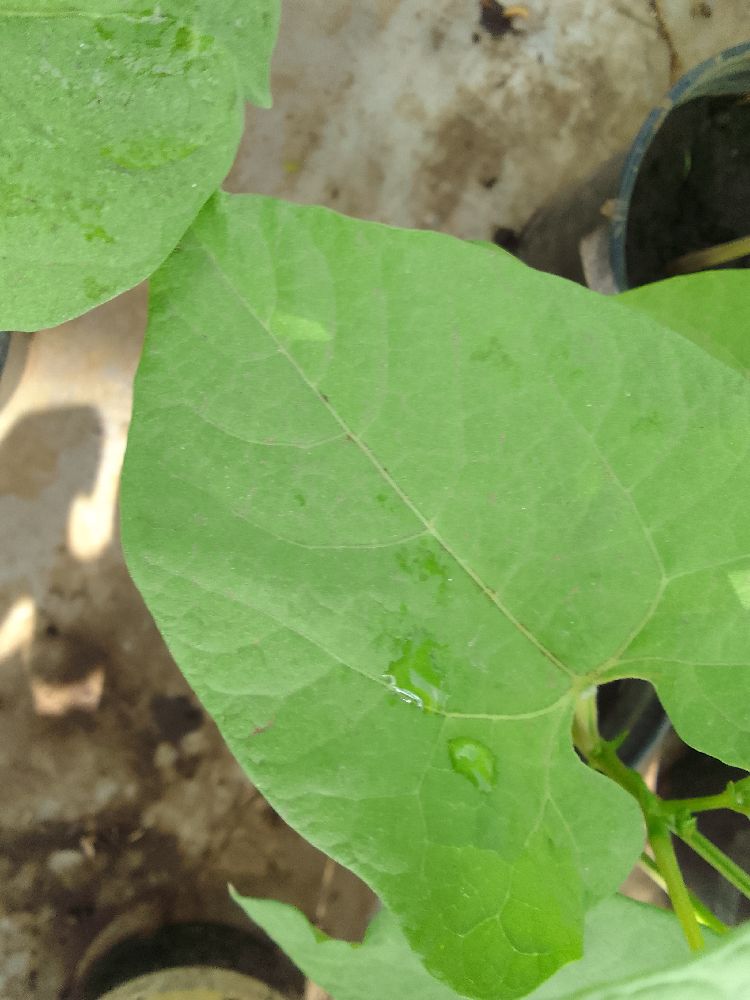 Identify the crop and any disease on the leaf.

common bean, healthy
